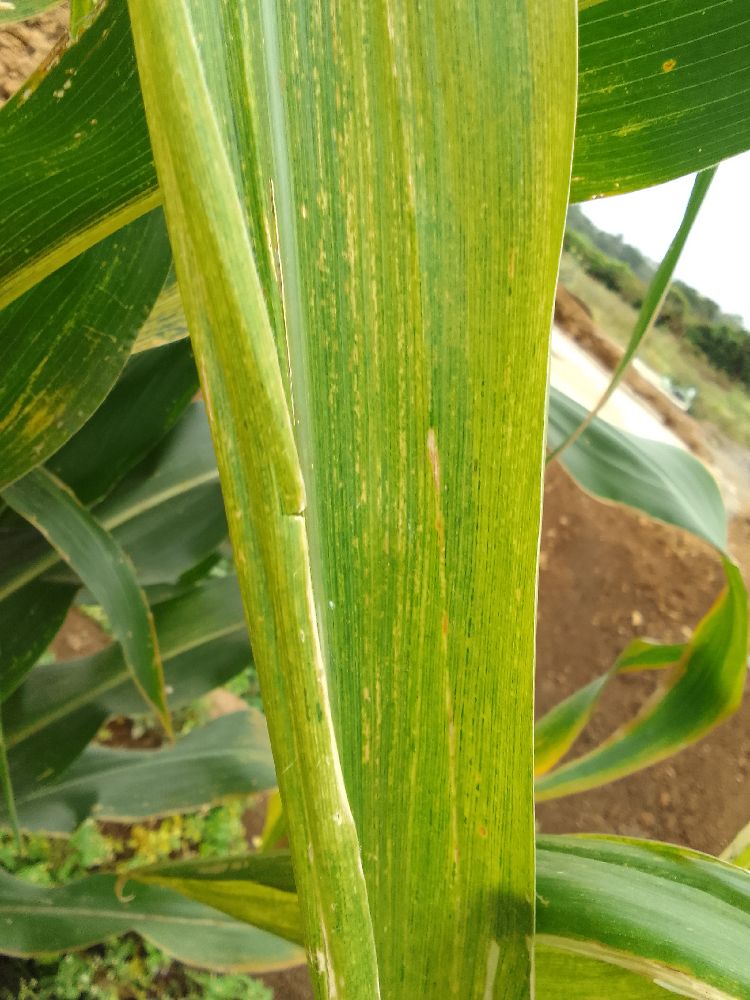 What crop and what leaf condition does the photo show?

maize, maize lethal necrosis
